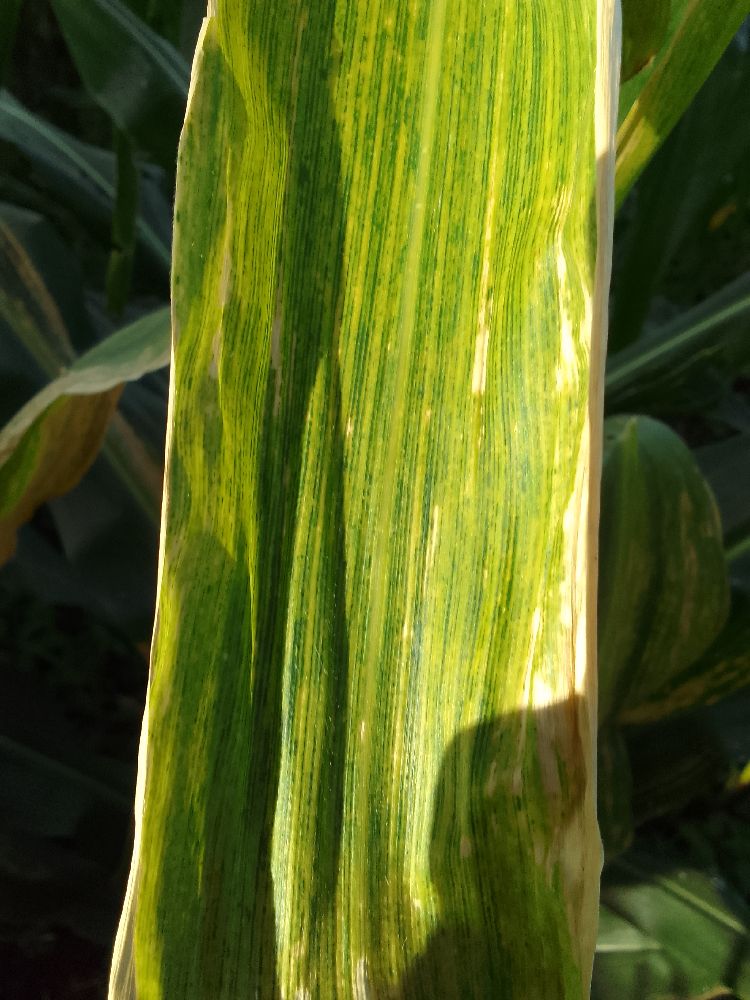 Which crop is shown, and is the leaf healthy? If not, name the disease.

maize, maize lethal necrosis
